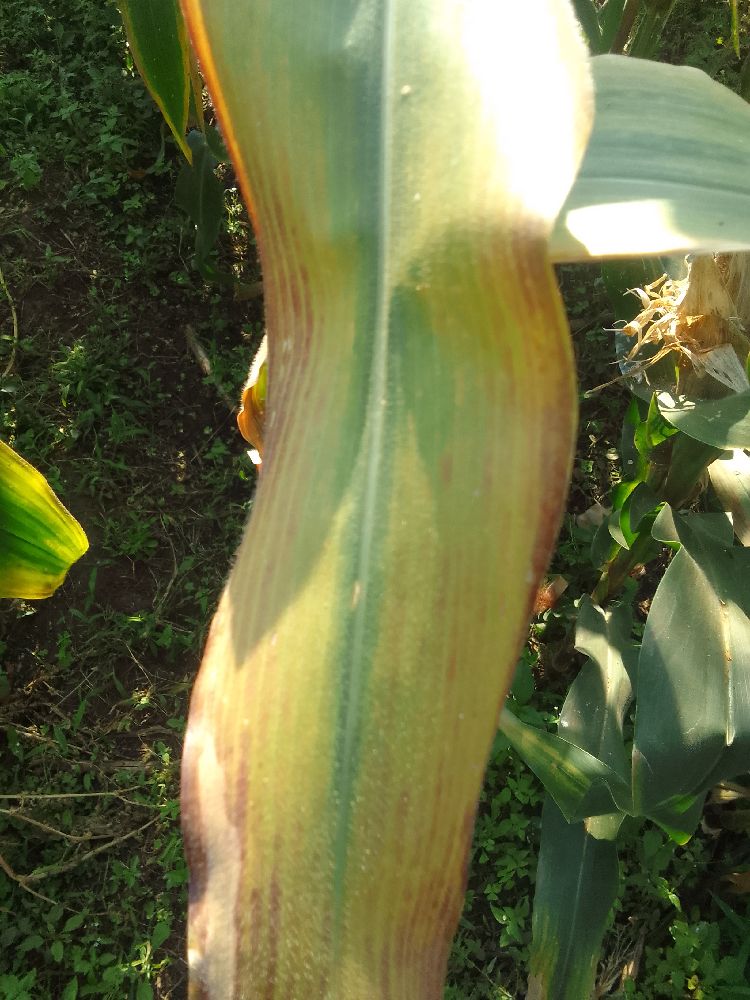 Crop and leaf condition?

maize, maize lethal necrosis
